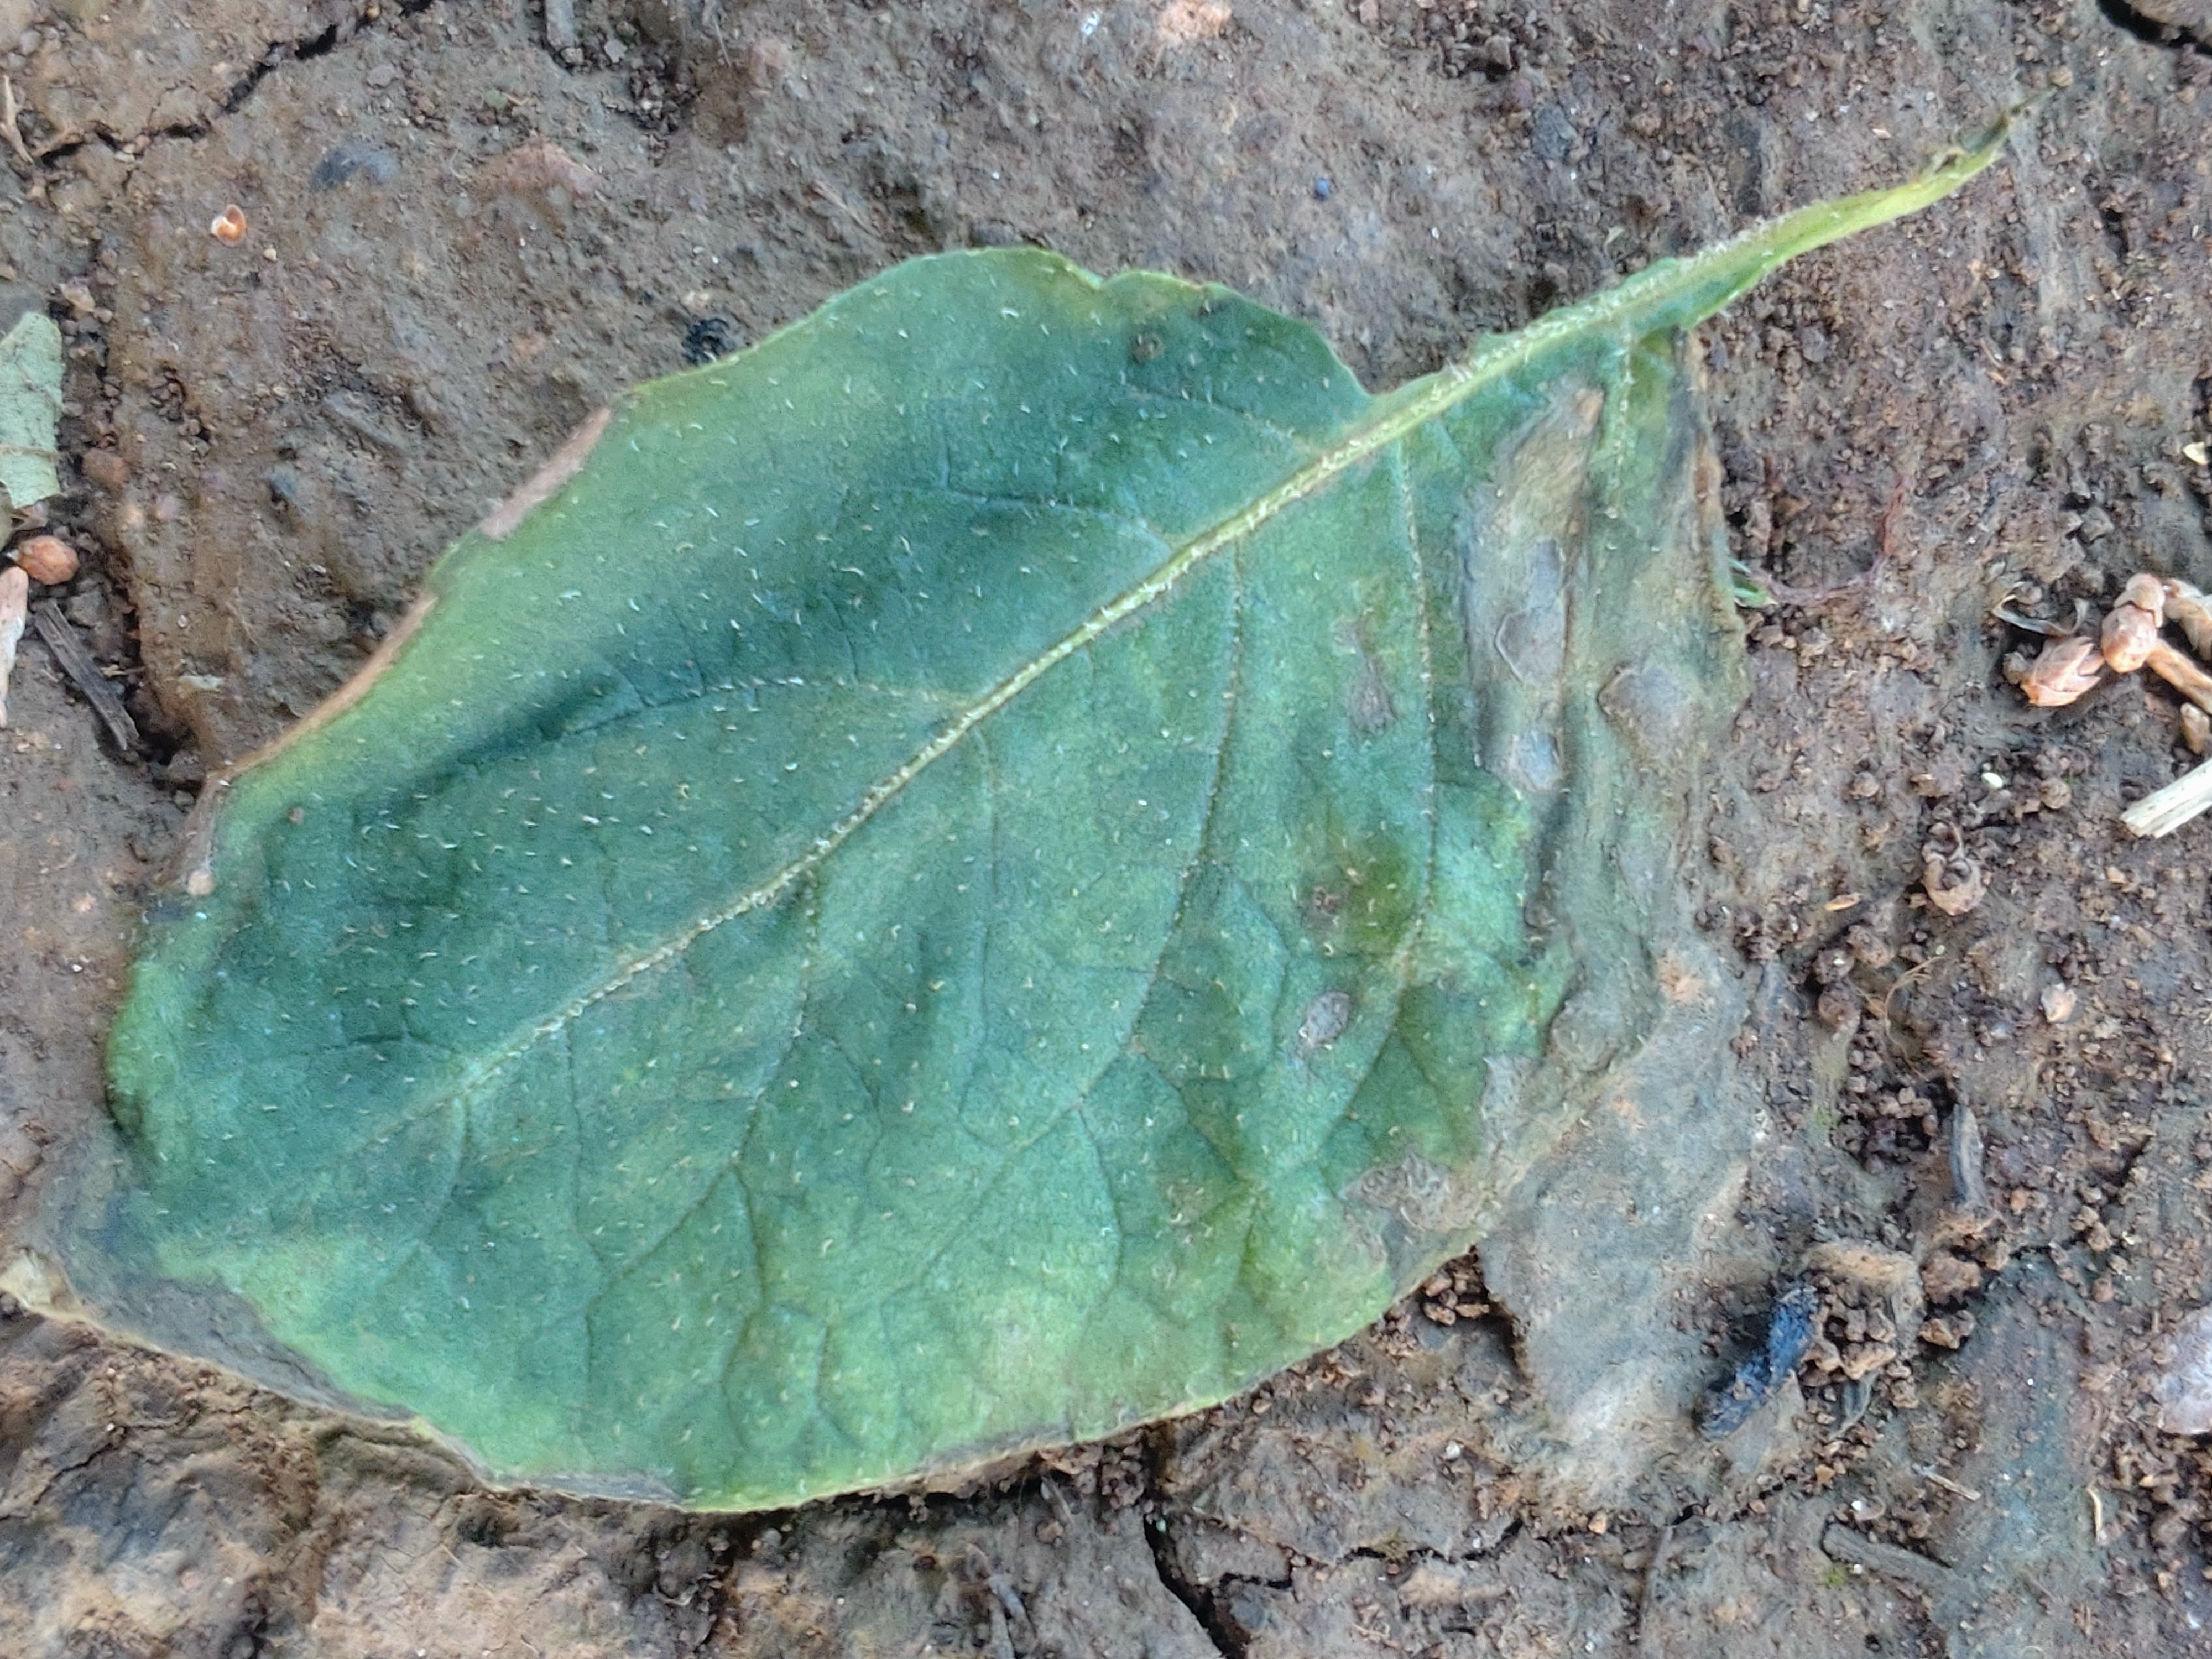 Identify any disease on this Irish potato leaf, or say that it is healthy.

early blight
